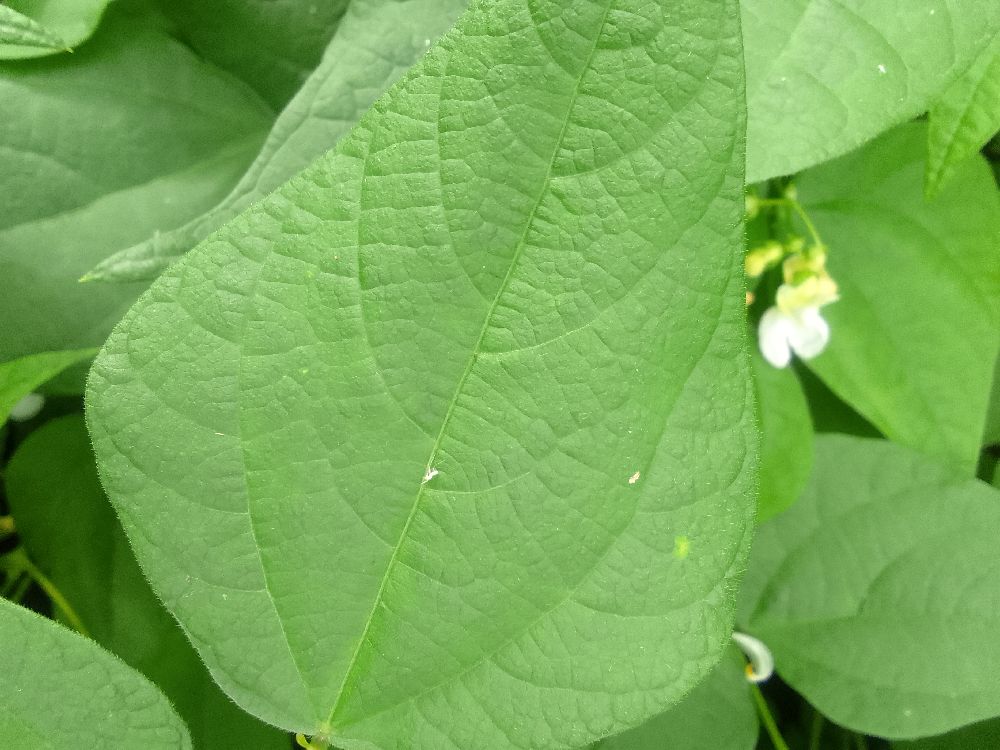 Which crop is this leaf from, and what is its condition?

common bean, healthy
